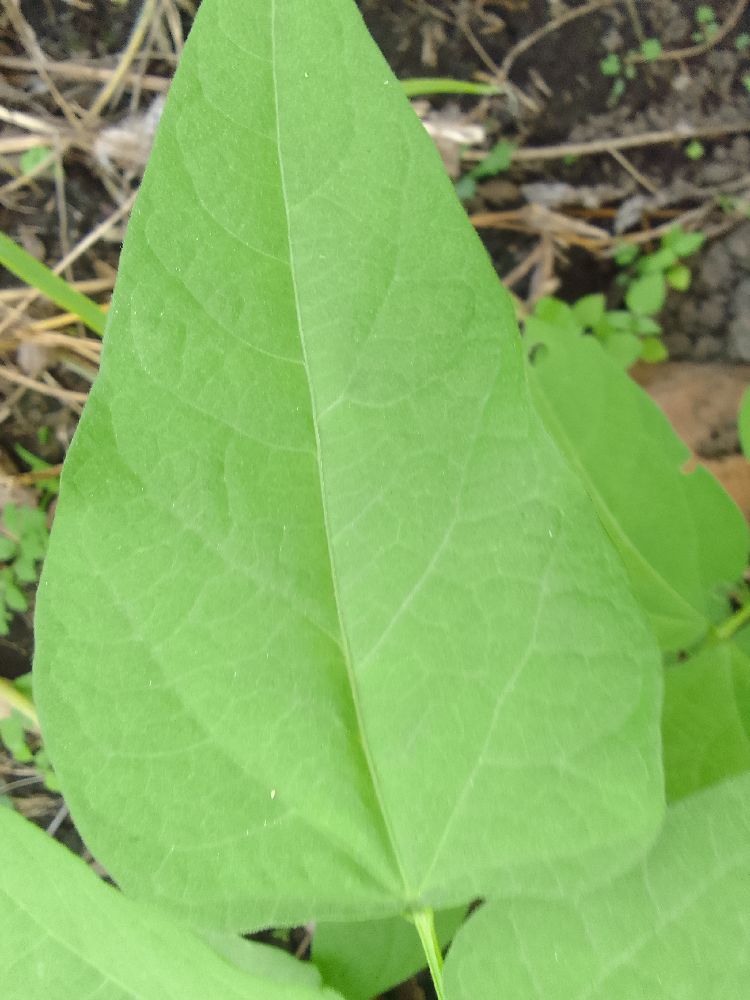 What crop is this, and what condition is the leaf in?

common bean, healthy
